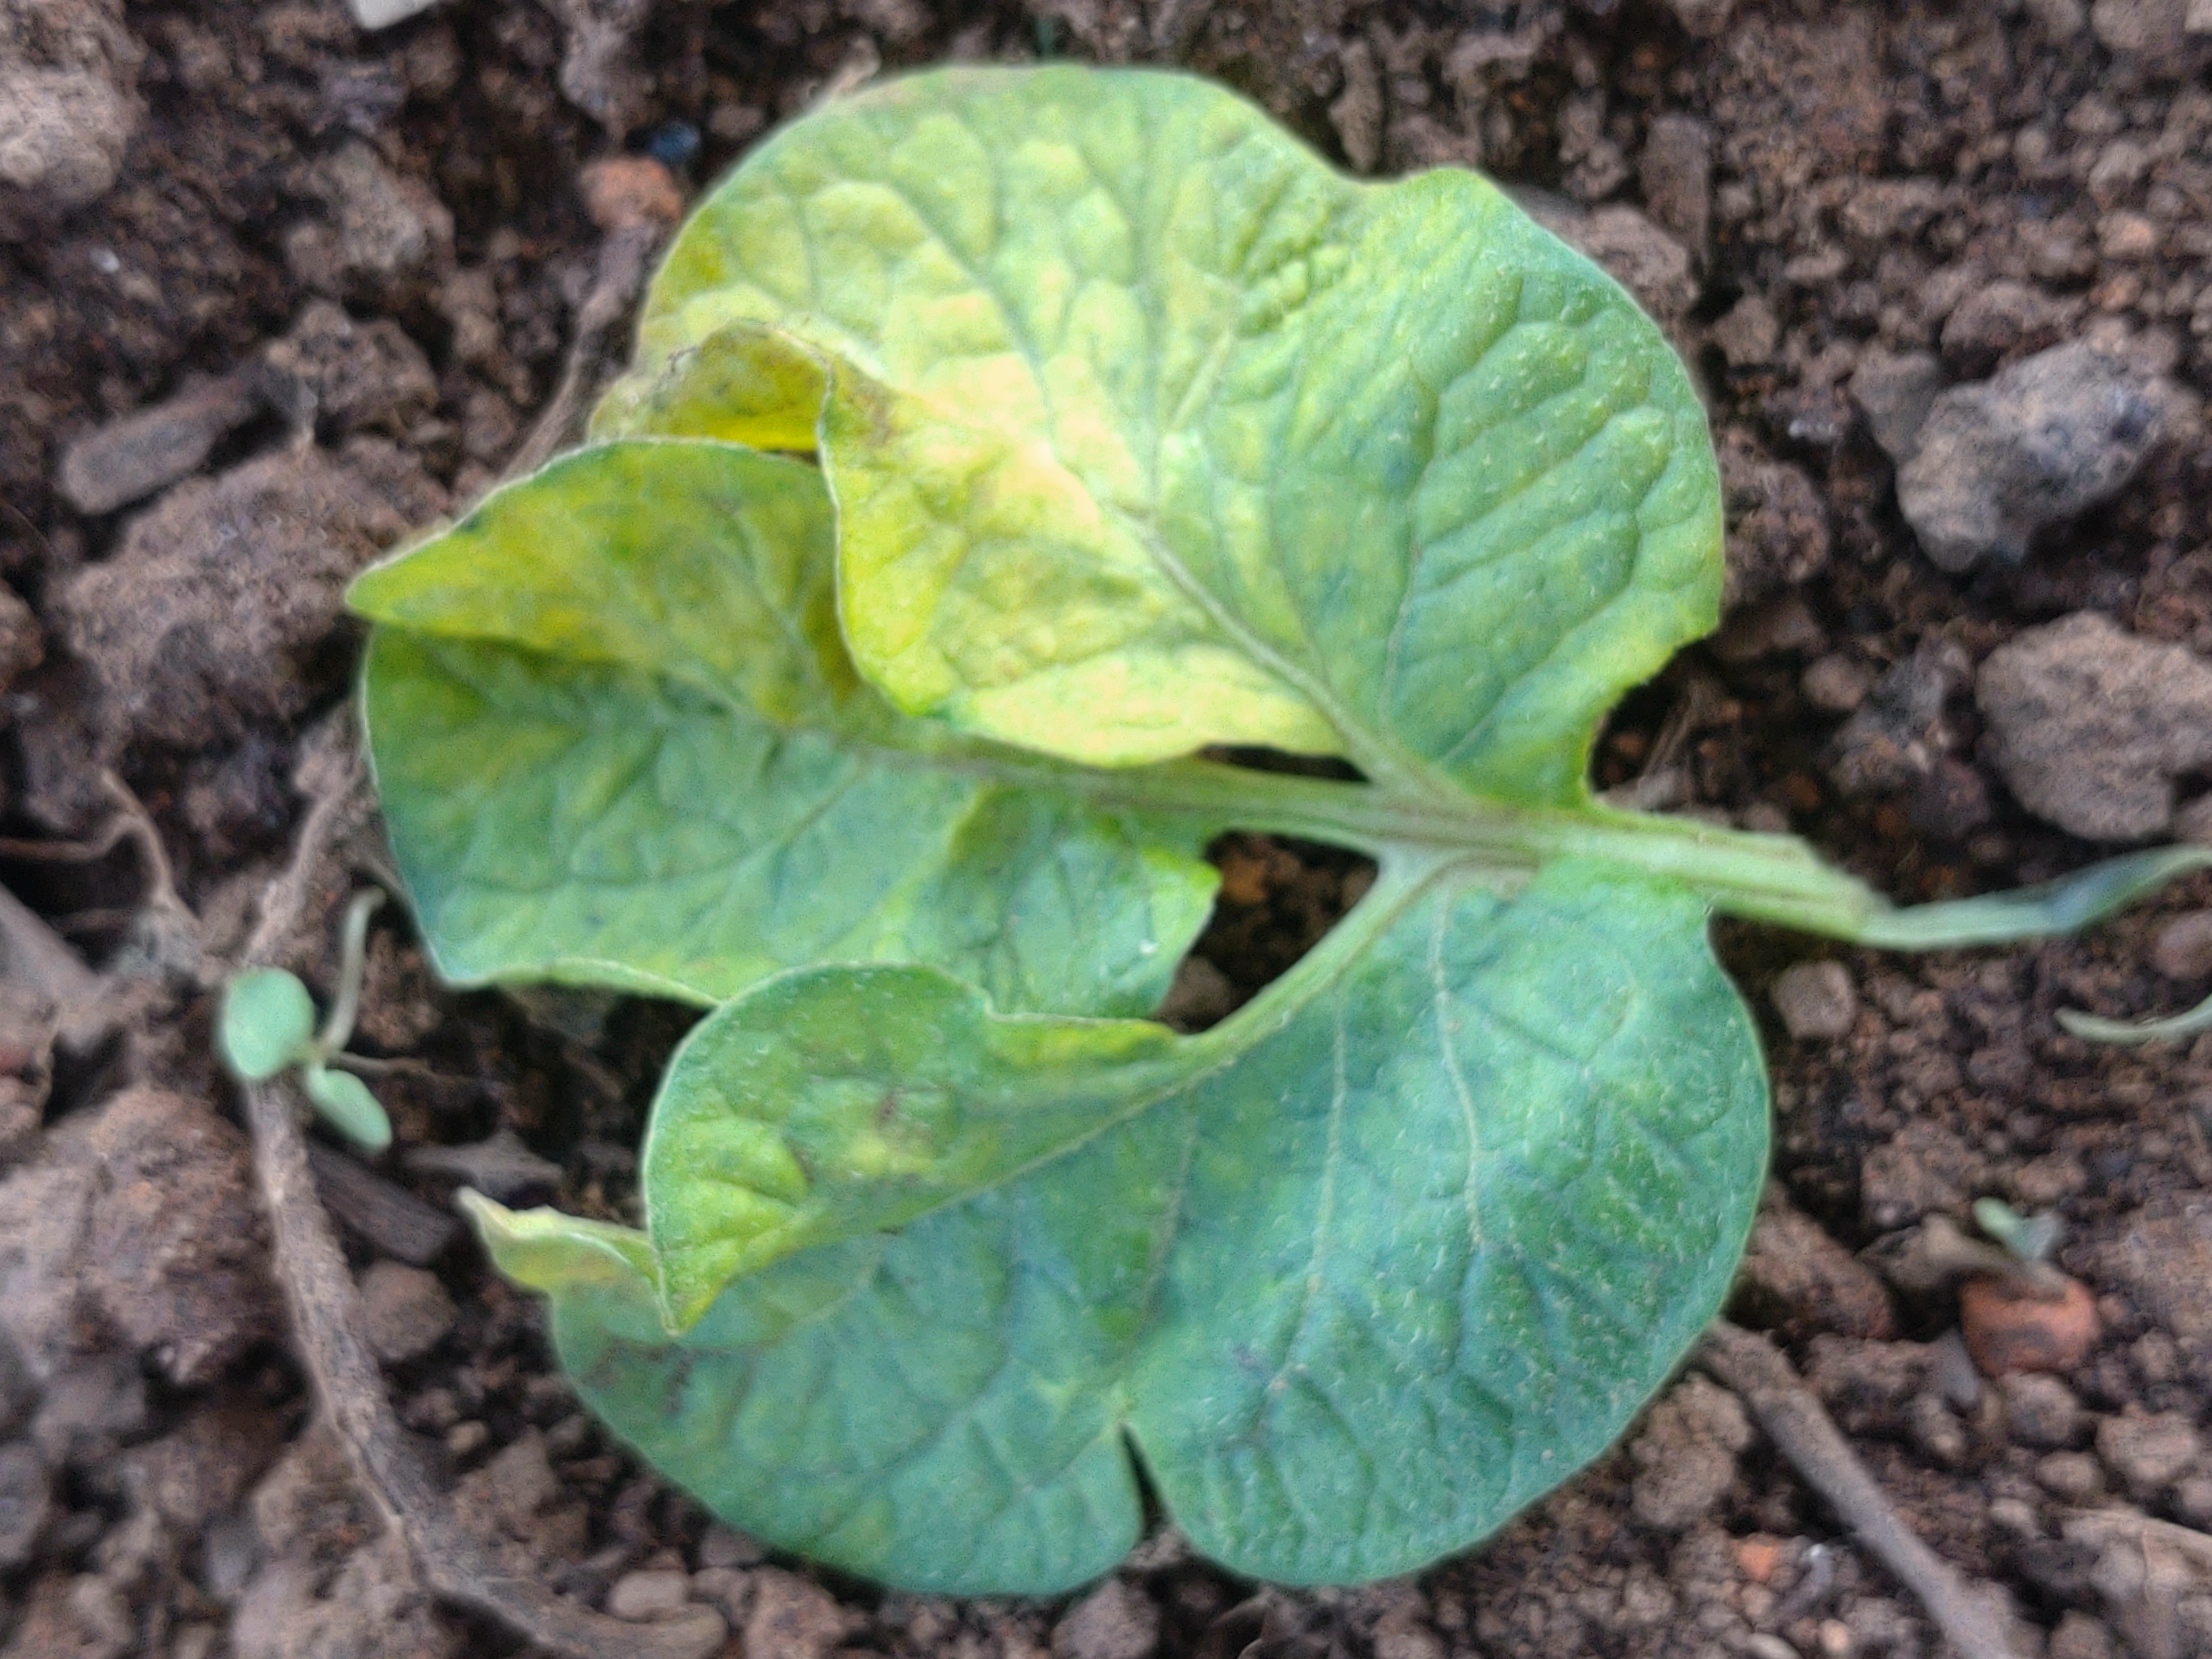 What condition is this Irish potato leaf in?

late blight
